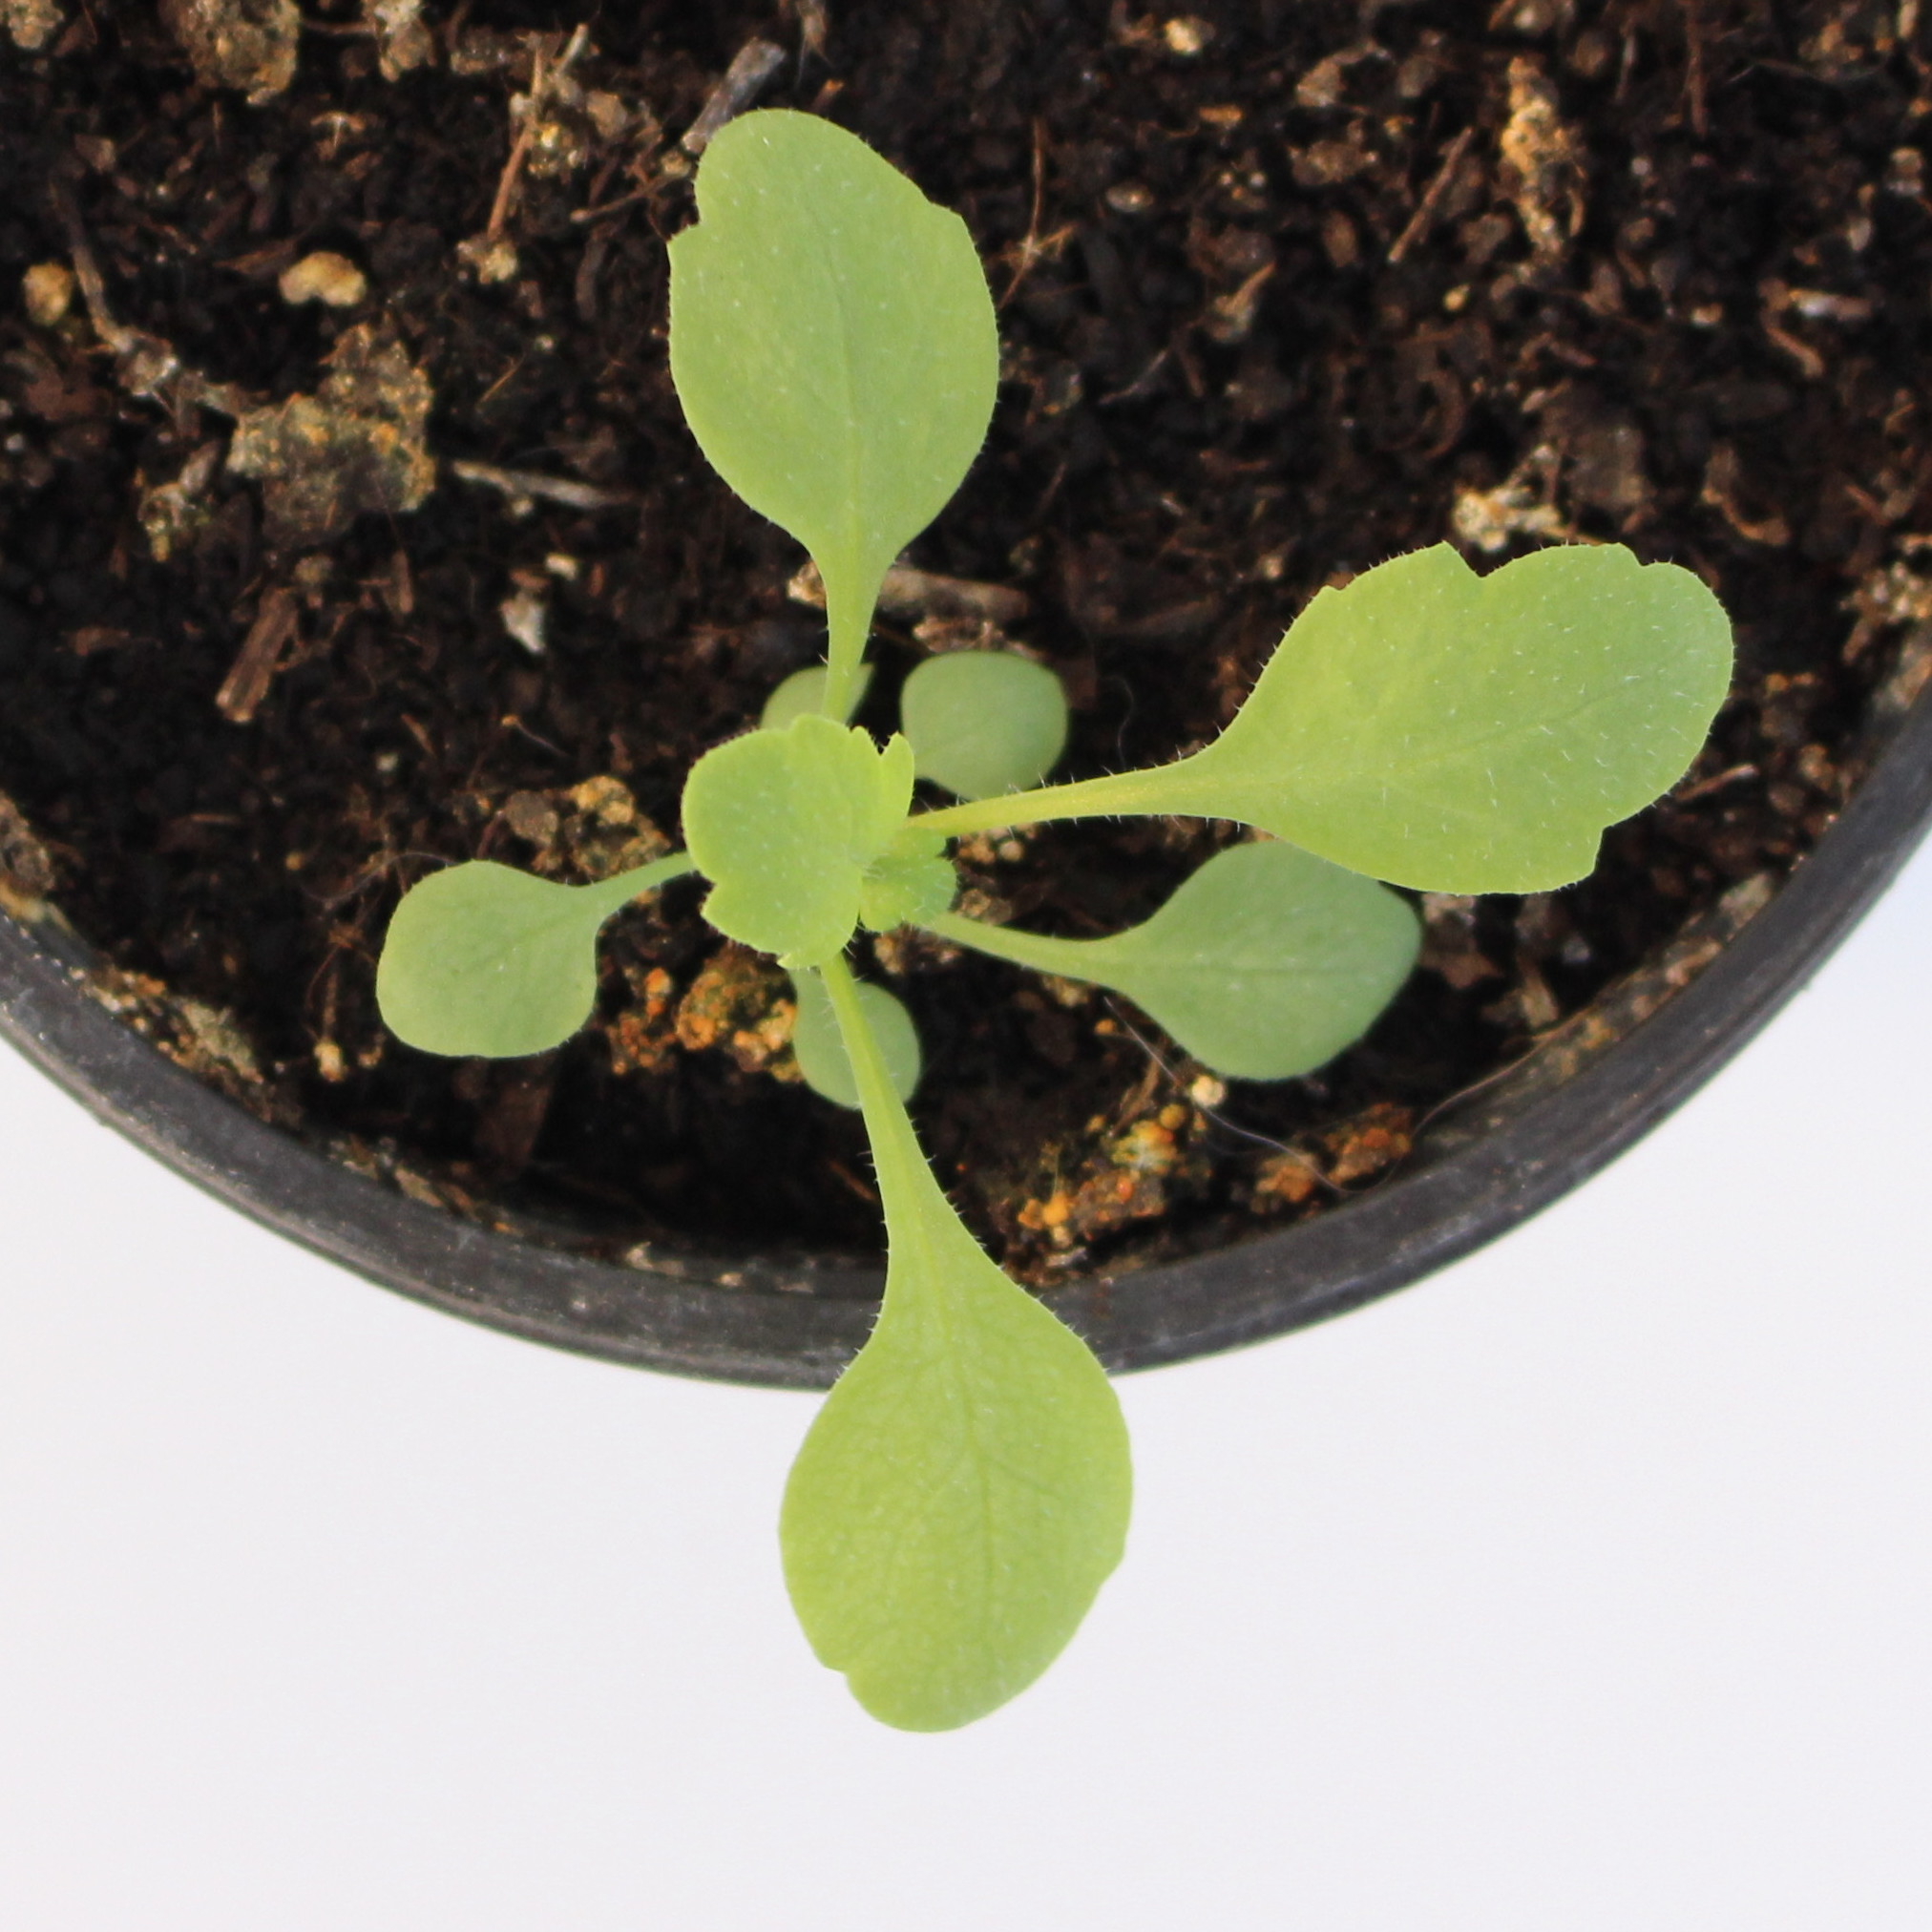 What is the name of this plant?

Papaver rhoeas
